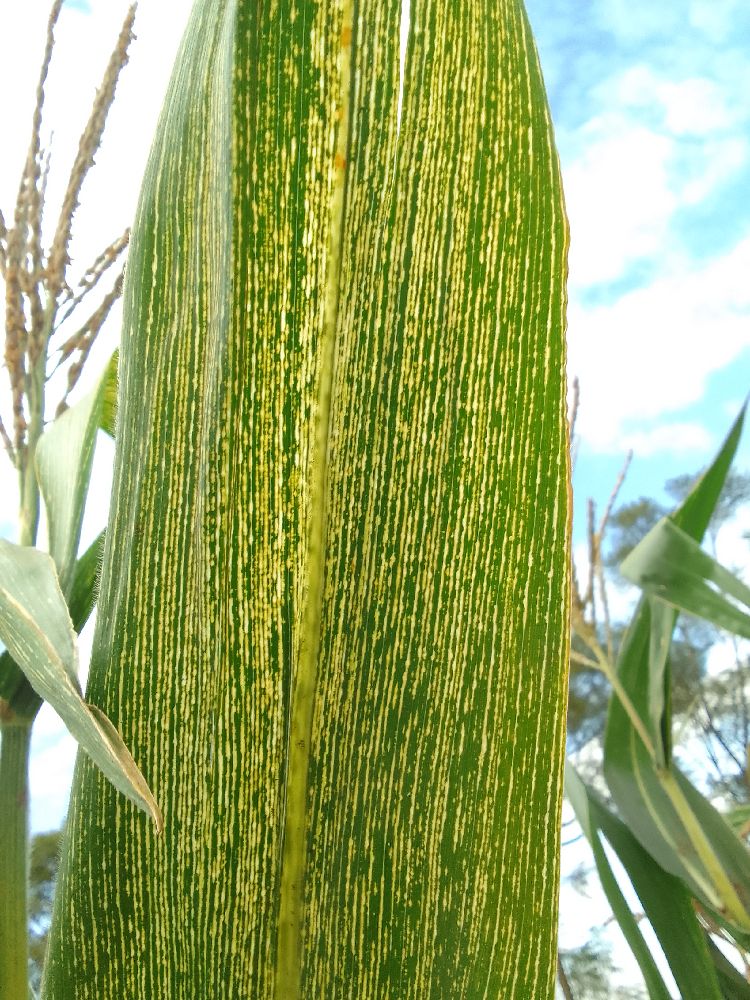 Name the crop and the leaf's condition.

maize, maize streak virus
